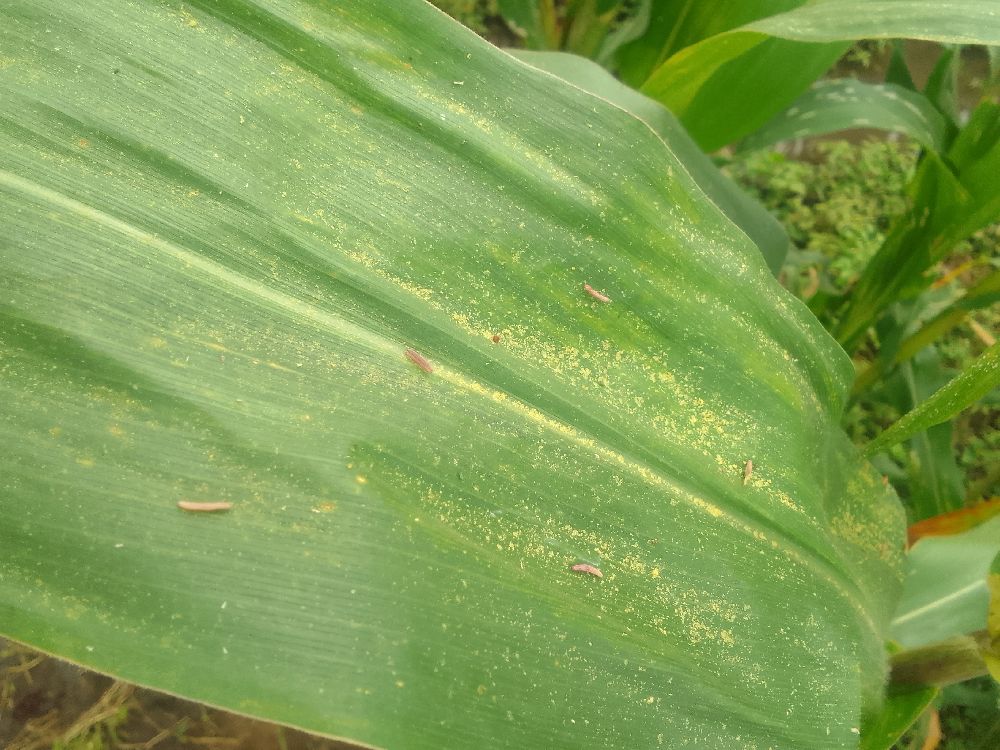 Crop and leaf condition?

maize, healthy
